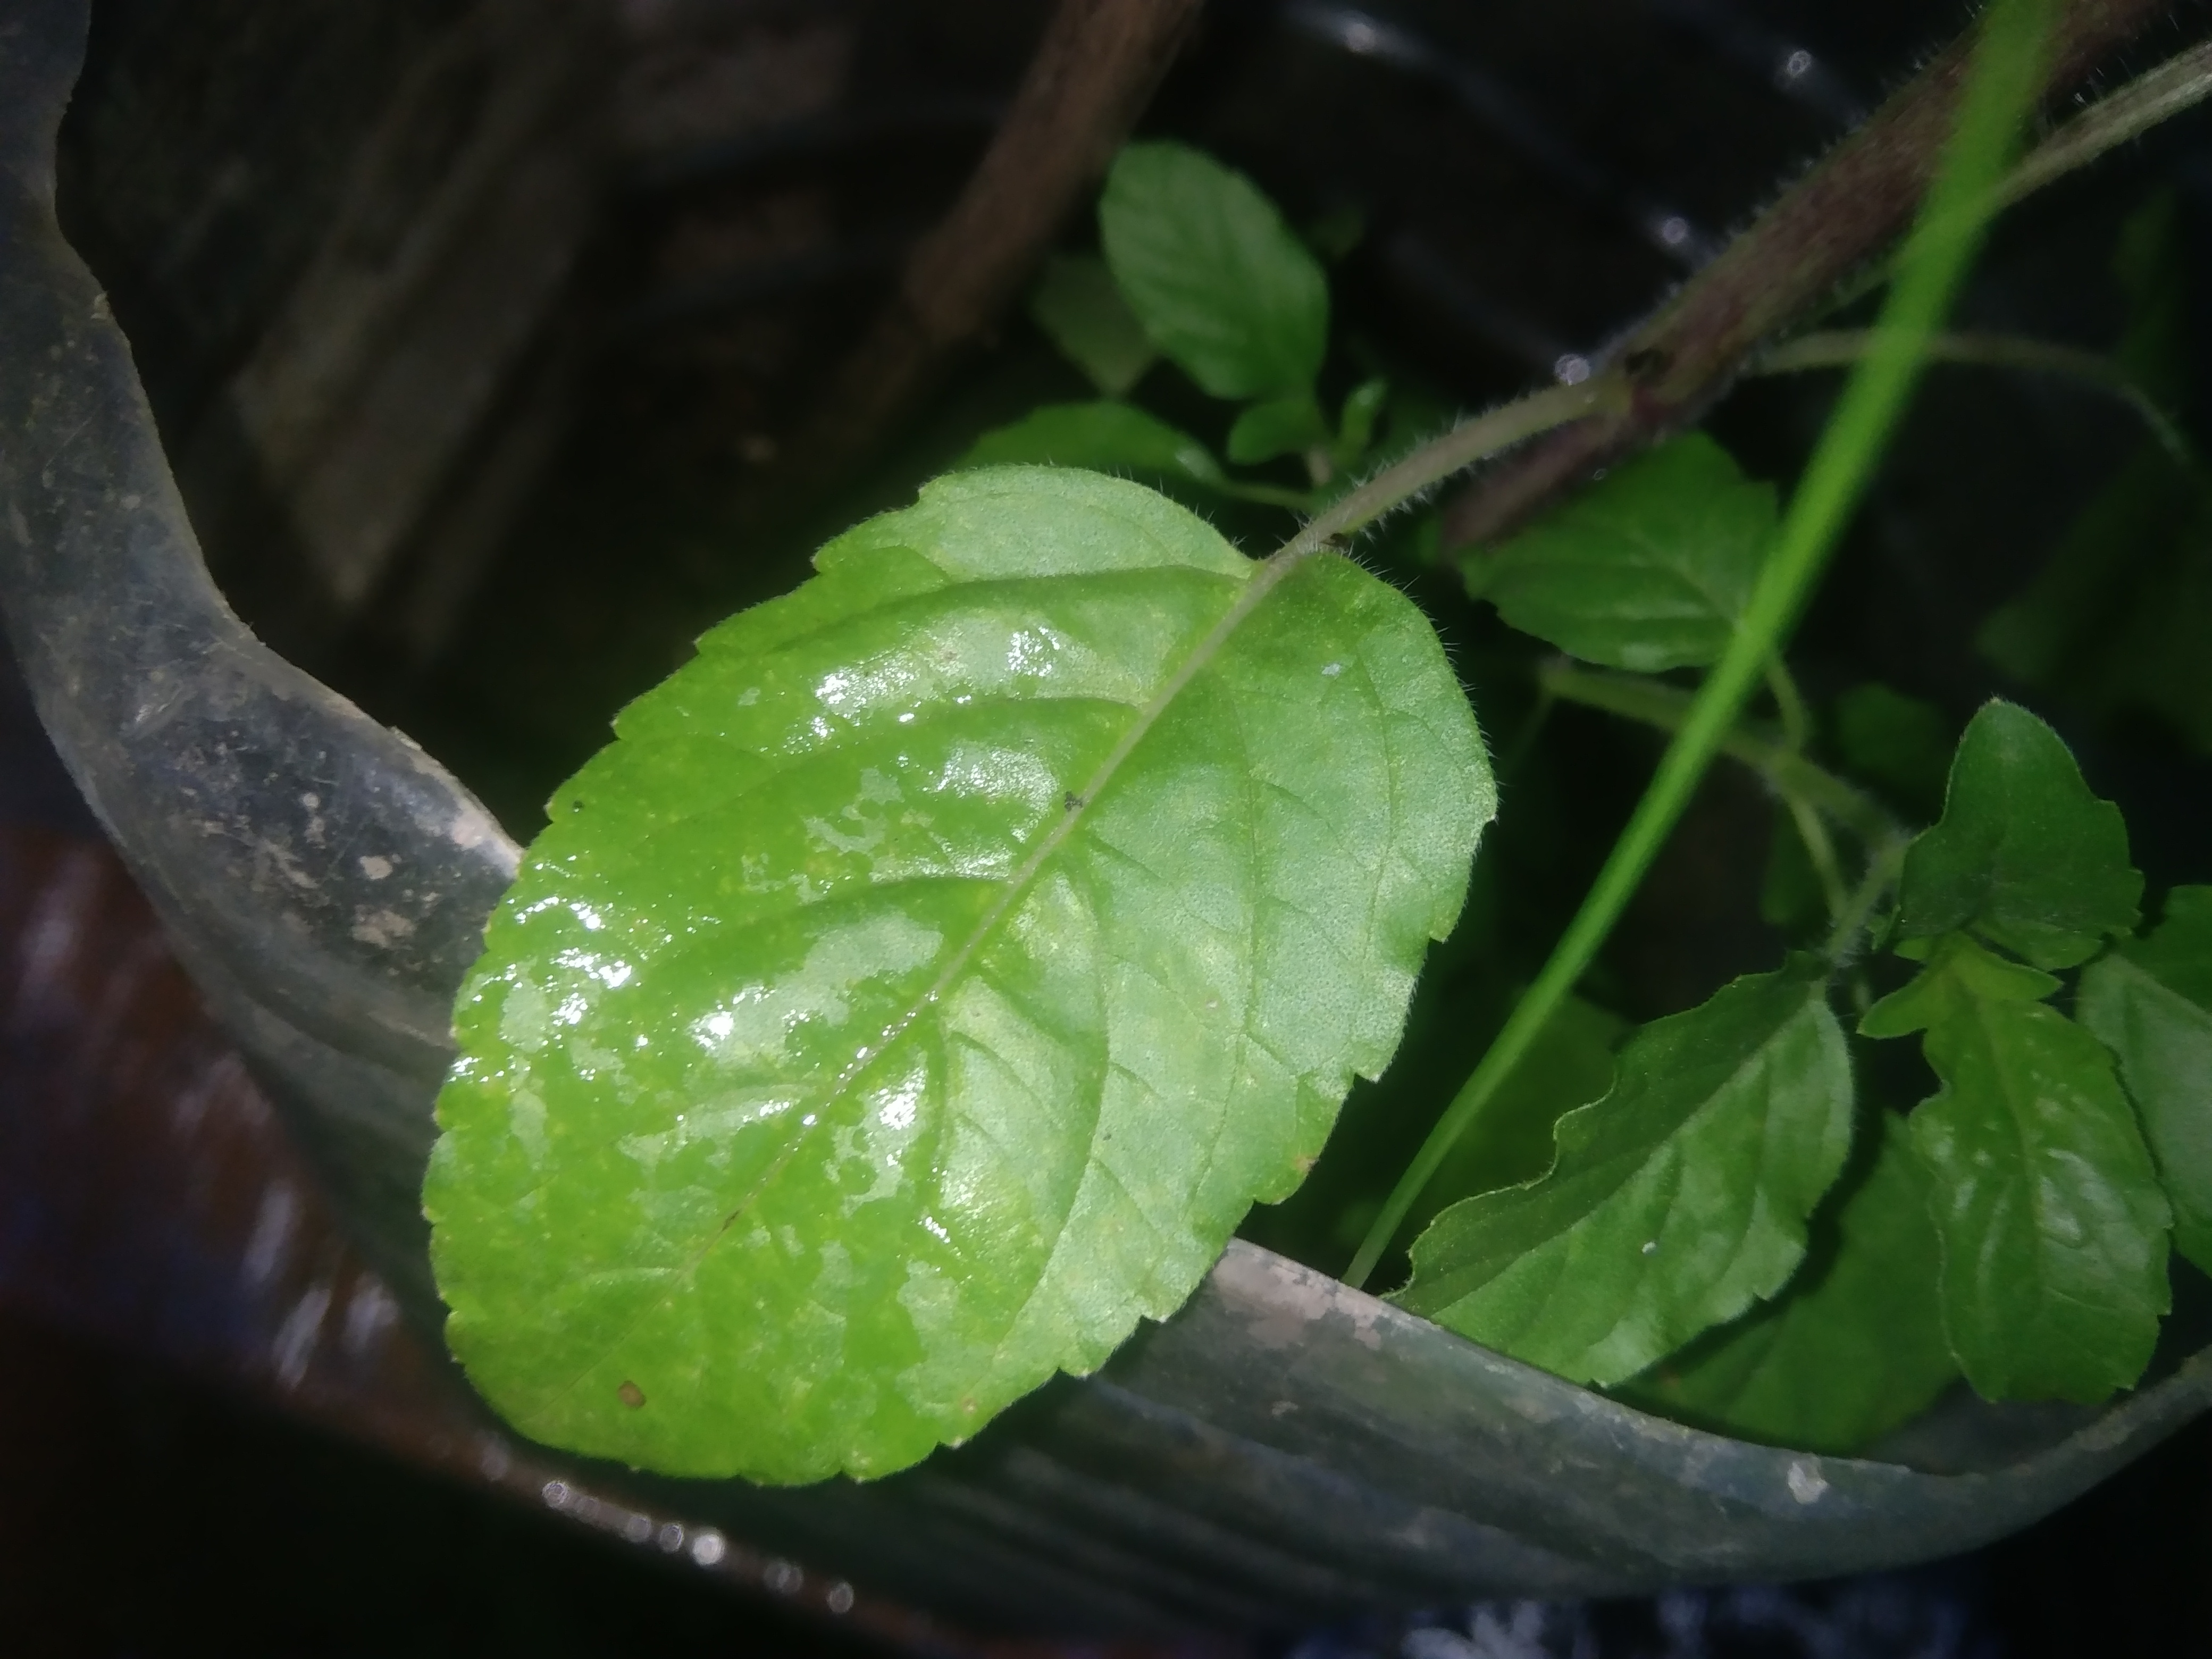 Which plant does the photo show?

tulshi
